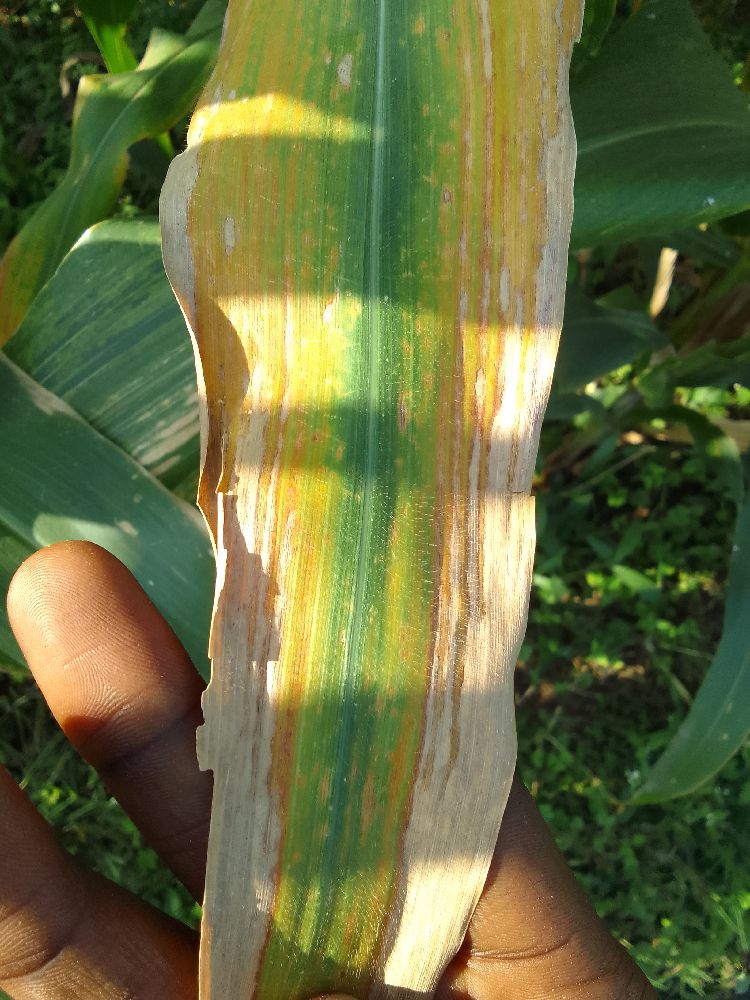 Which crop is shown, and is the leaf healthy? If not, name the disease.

maize, maize lethal necrosis
